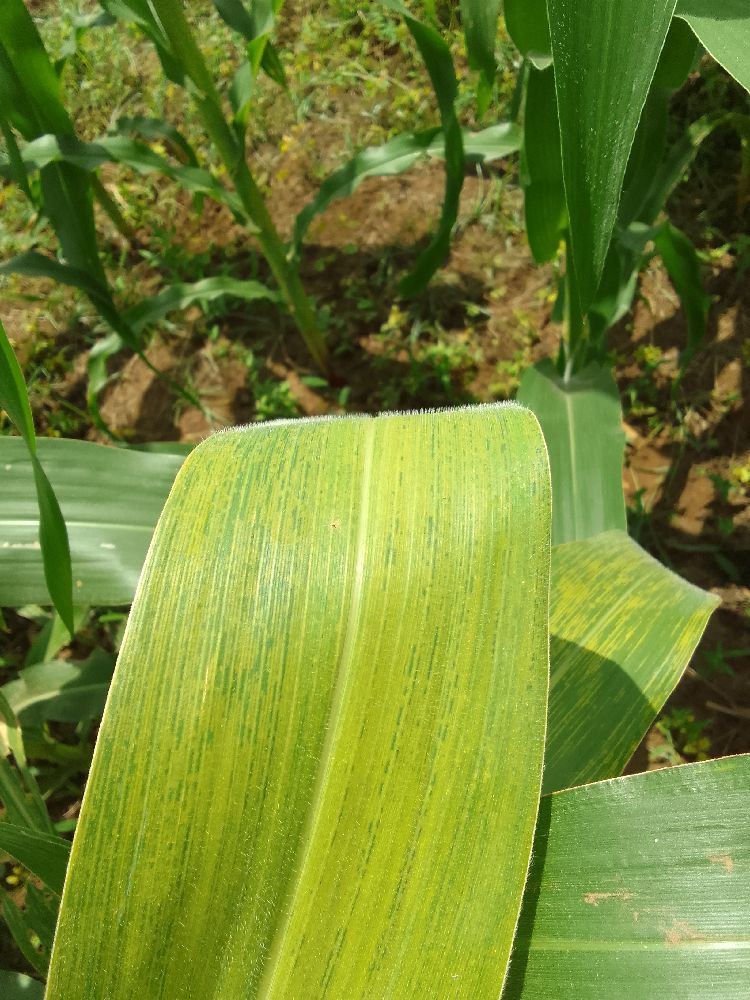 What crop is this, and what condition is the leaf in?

maize, maize lethal necrosis
